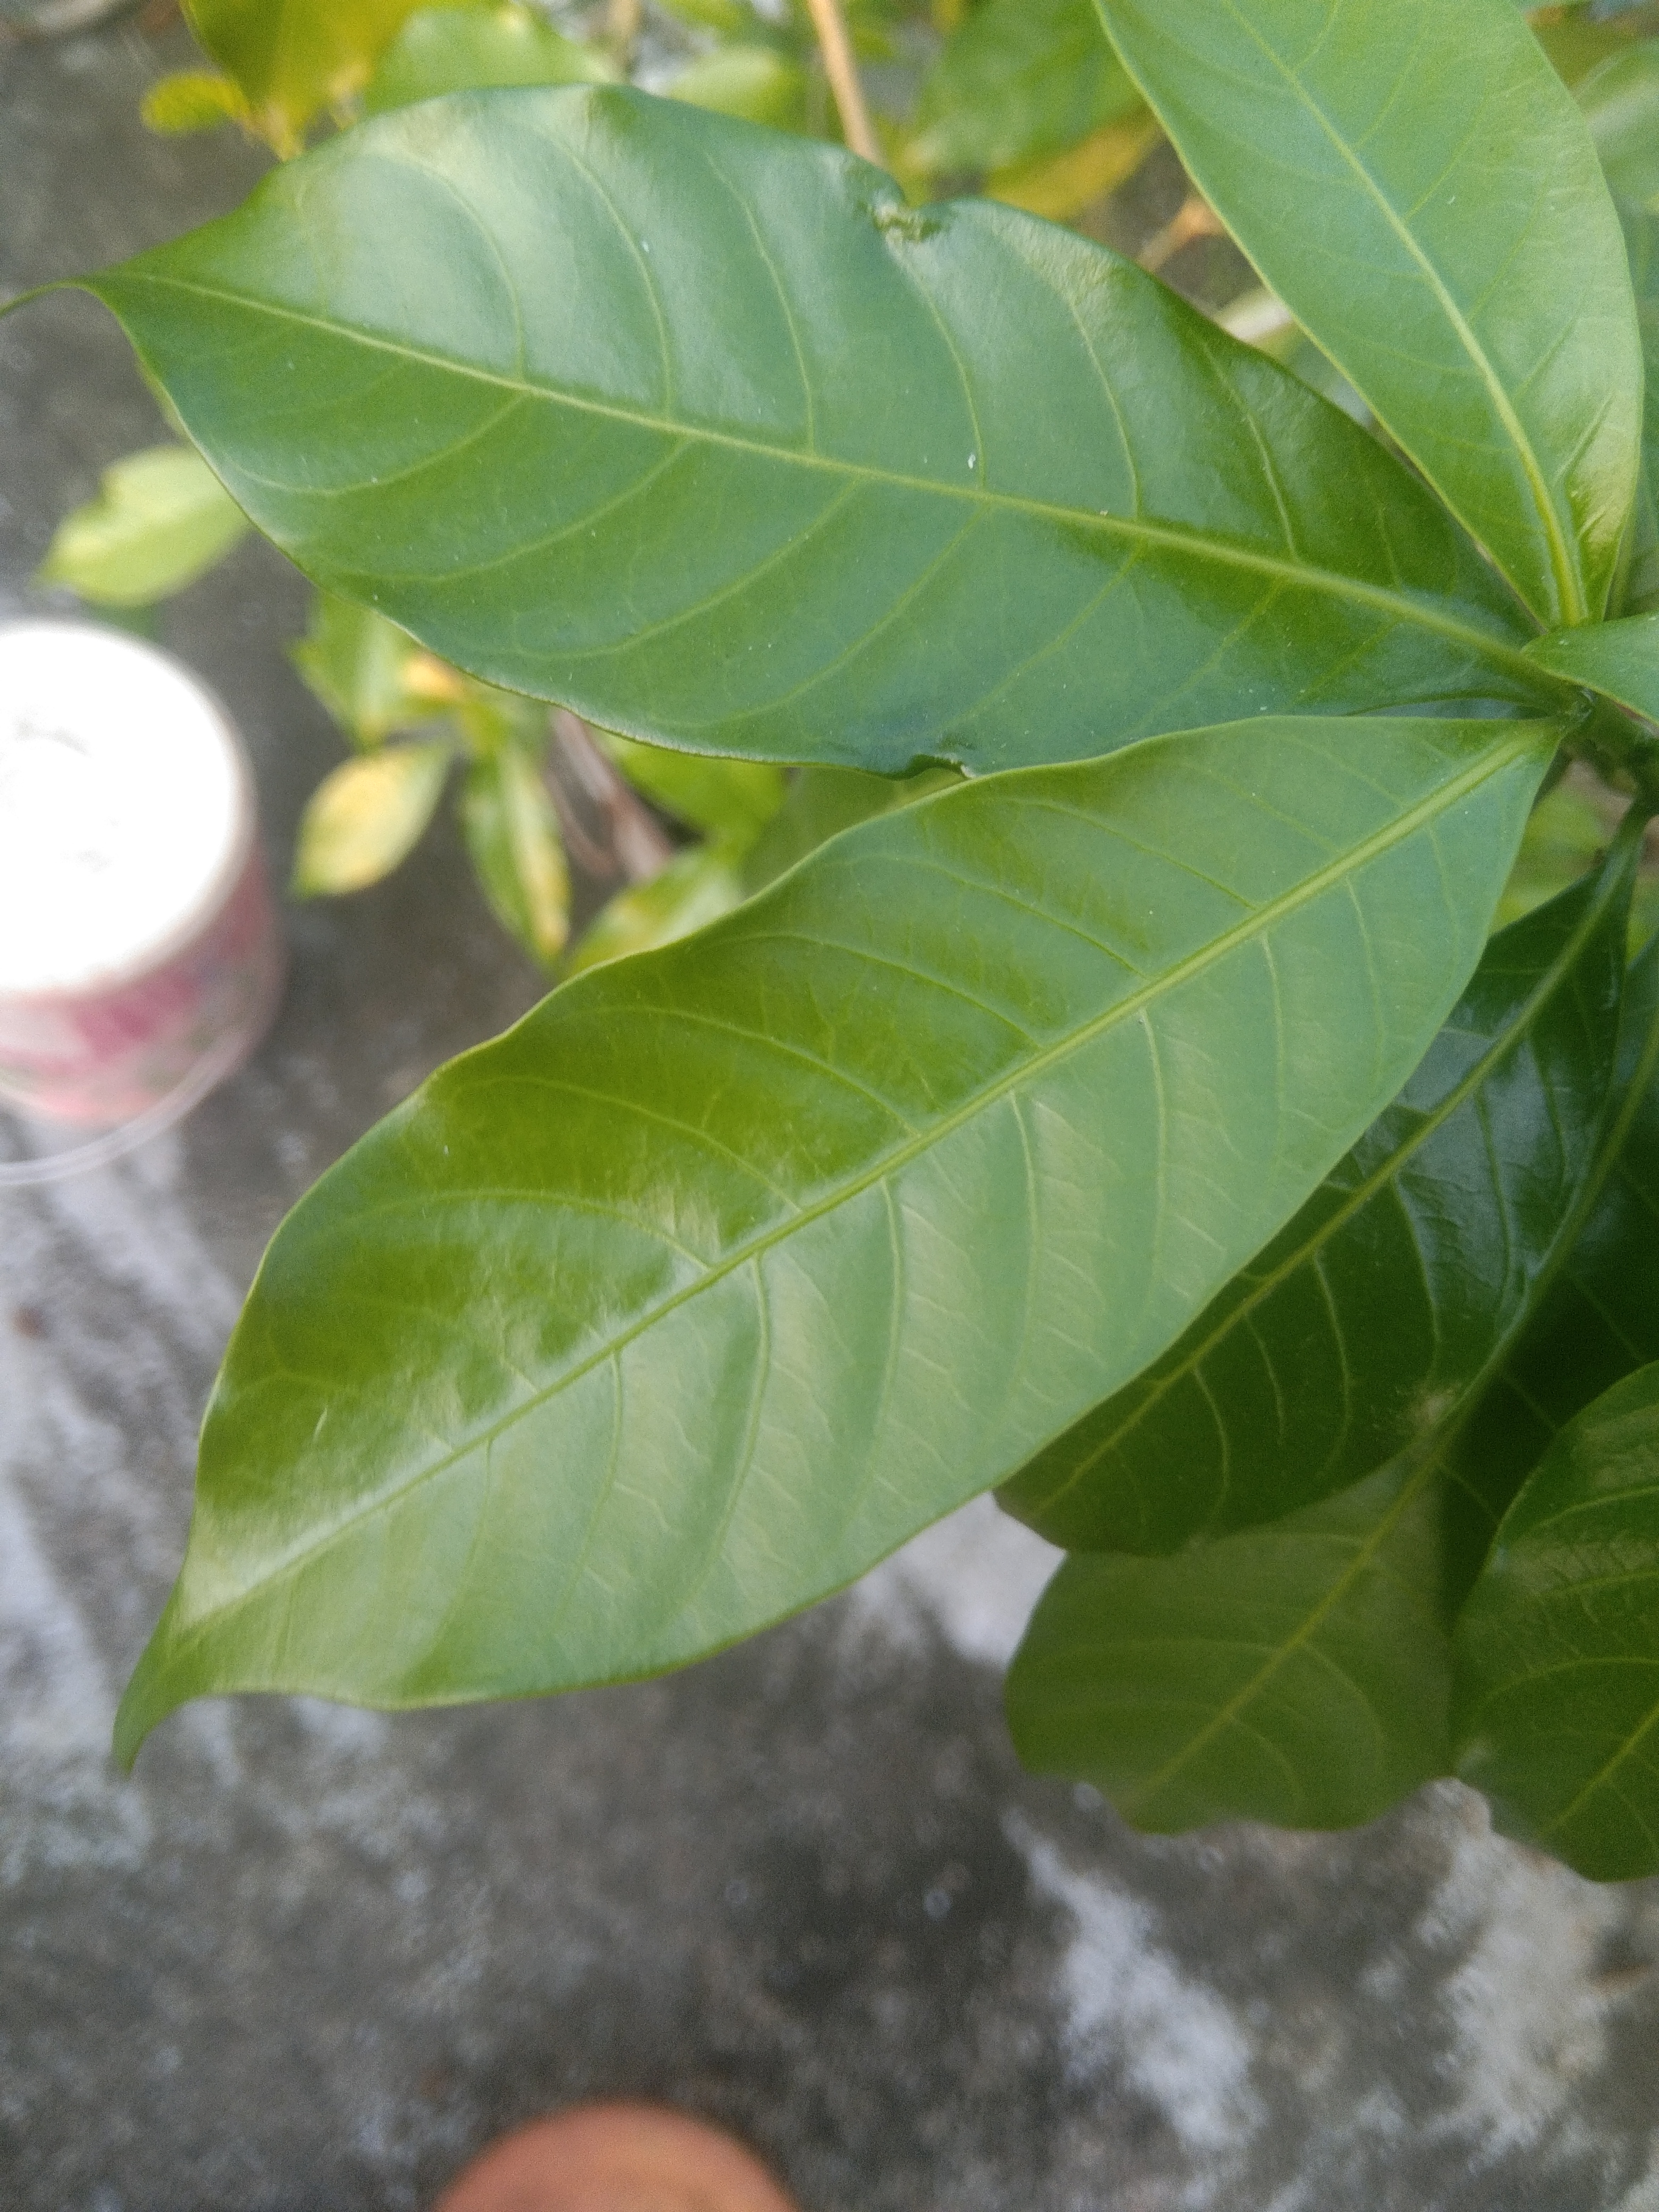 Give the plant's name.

togor
